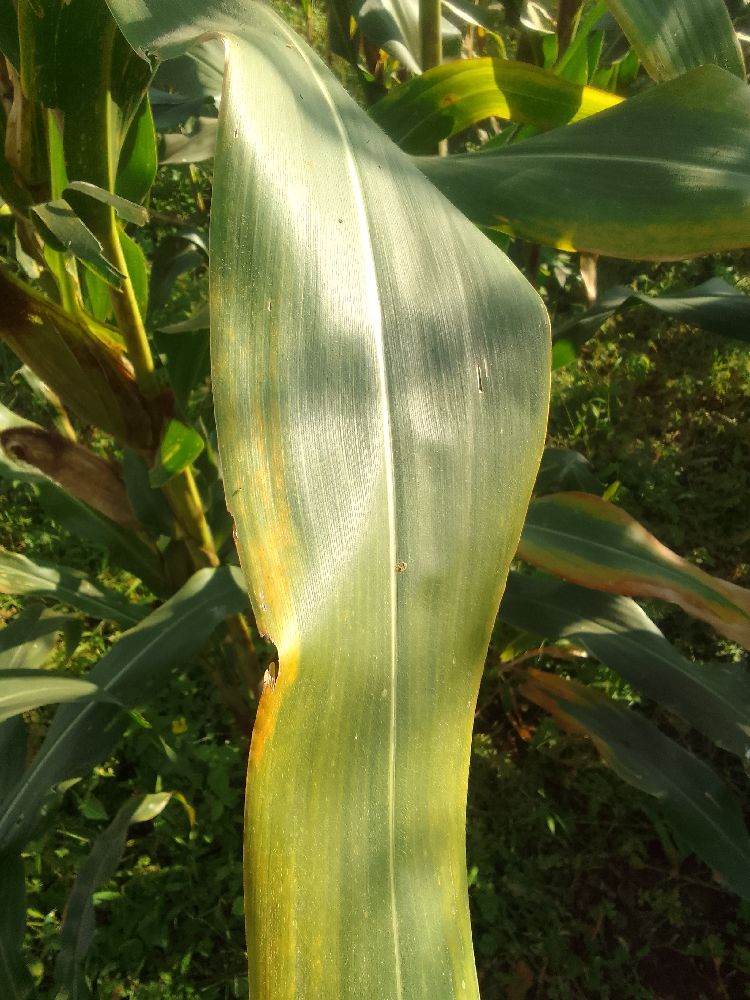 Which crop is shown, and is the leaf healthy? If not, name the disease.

maize, maize lethal necrosis
